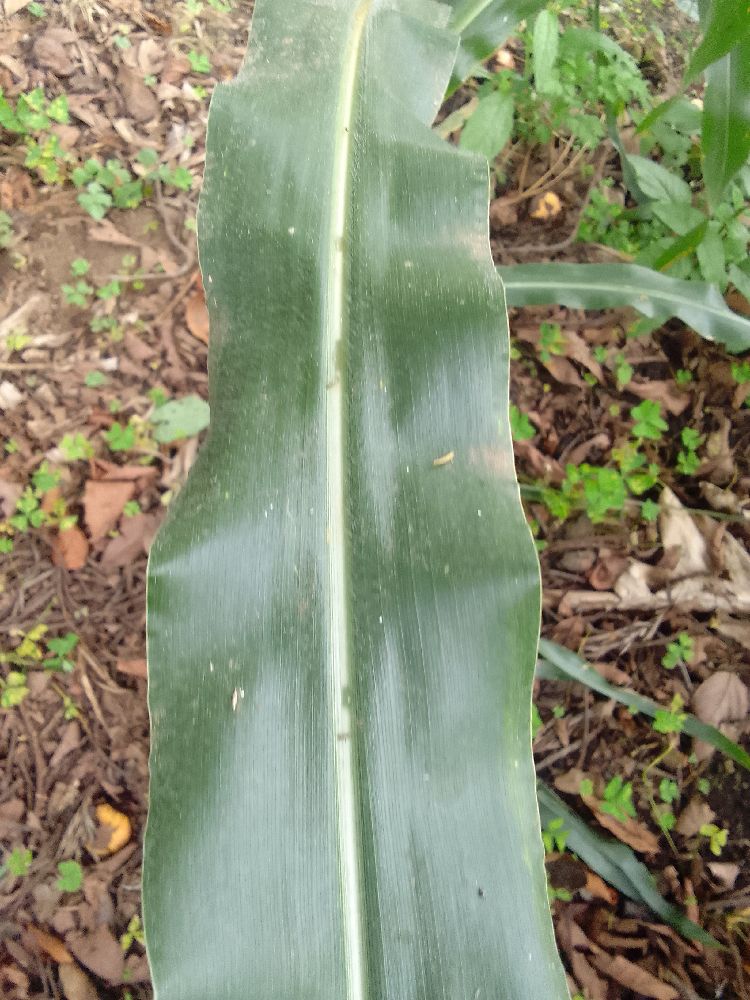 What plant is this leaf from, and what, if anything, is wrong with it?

maize, healthy
